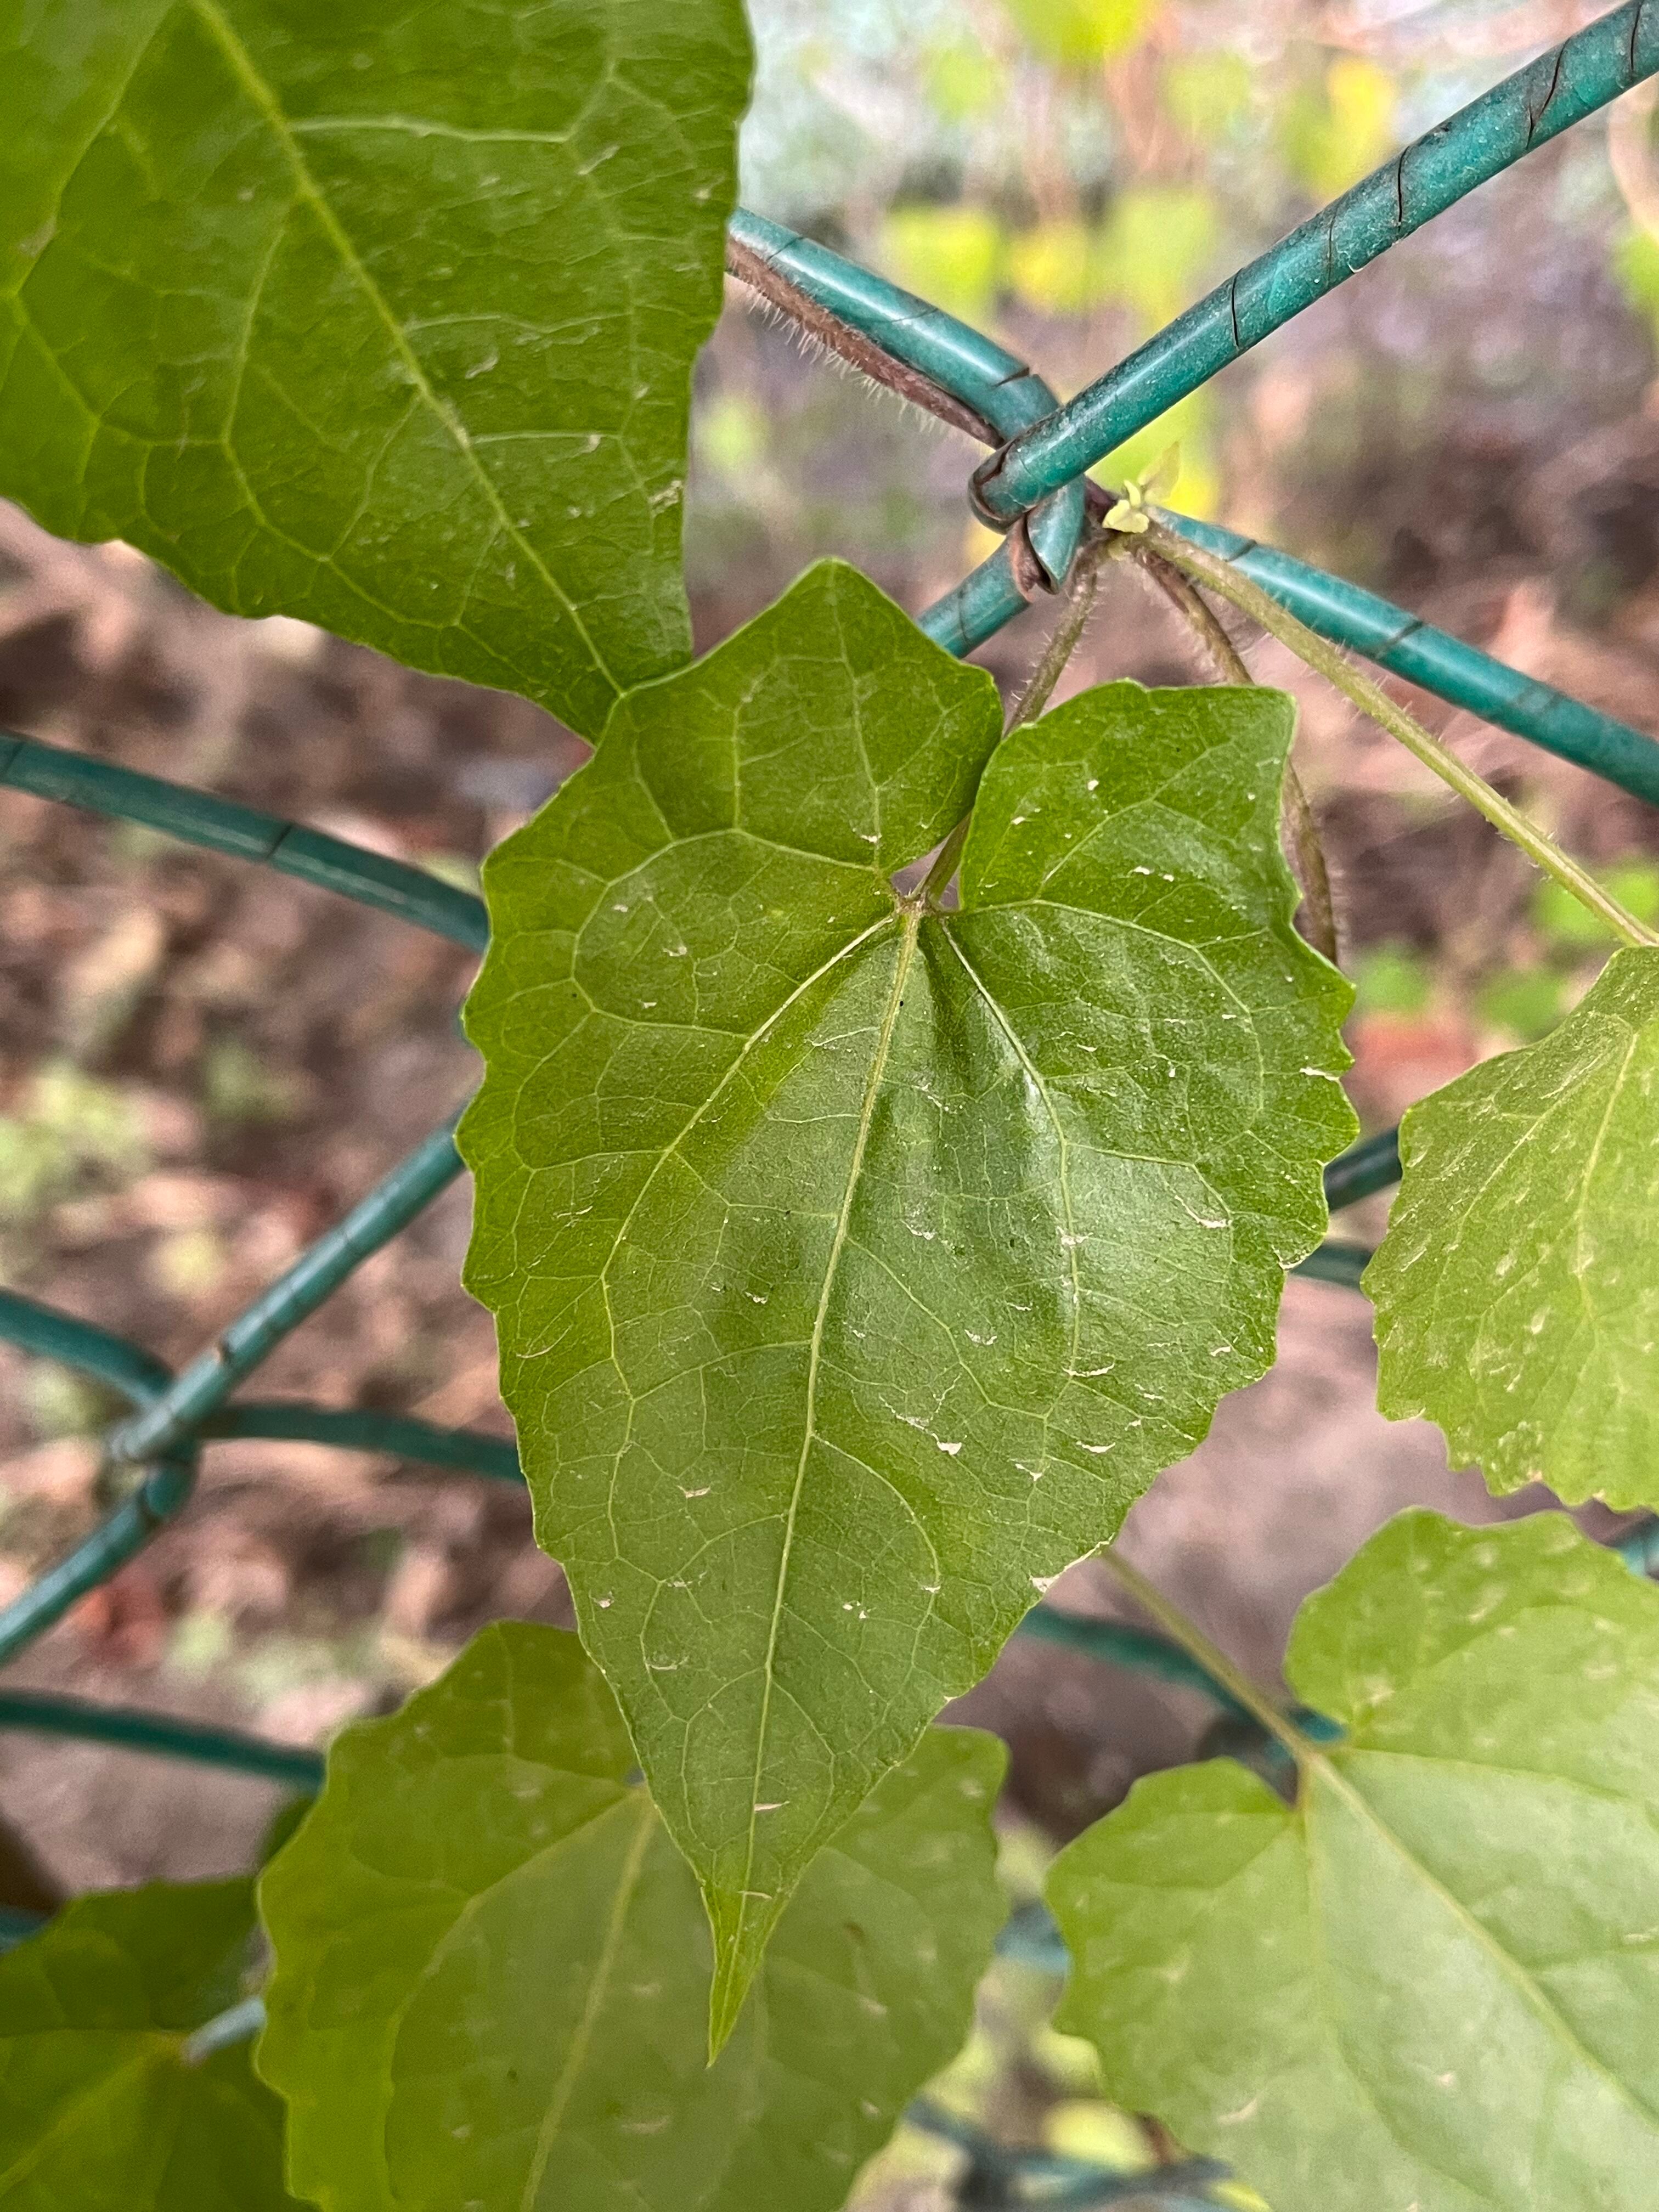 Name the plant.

bitter vine
